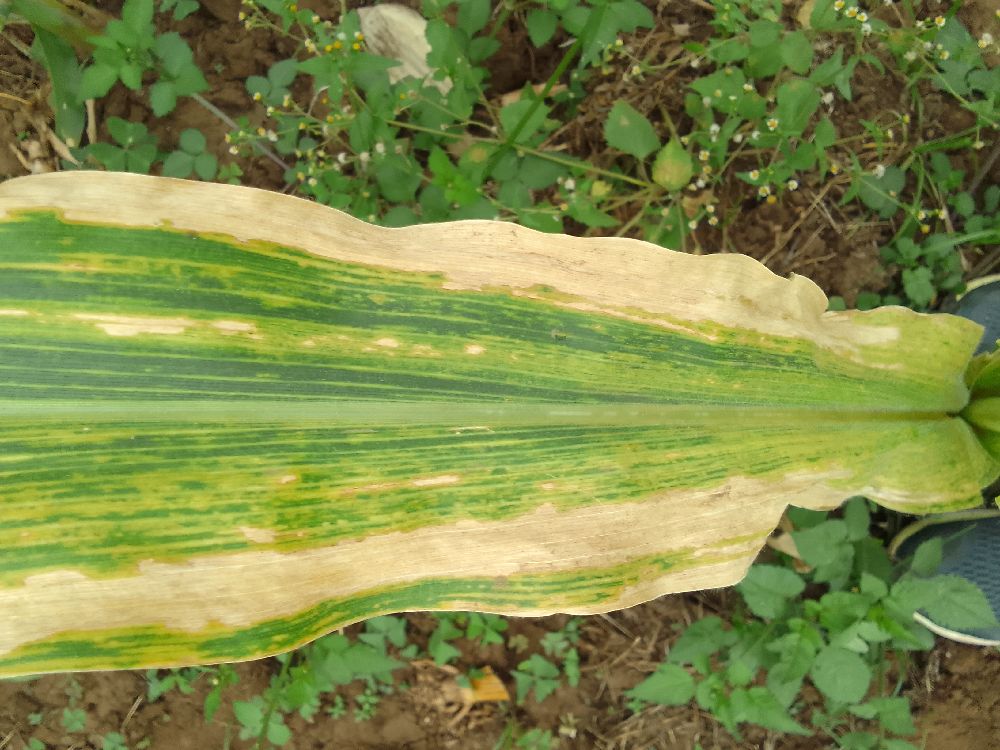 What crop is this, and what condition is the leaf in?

maize, maize lethal necrosis
